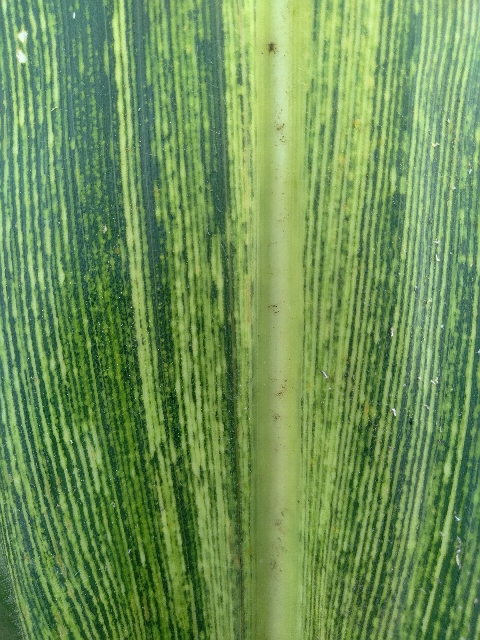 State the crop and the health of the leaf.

maize, maize streak virus
